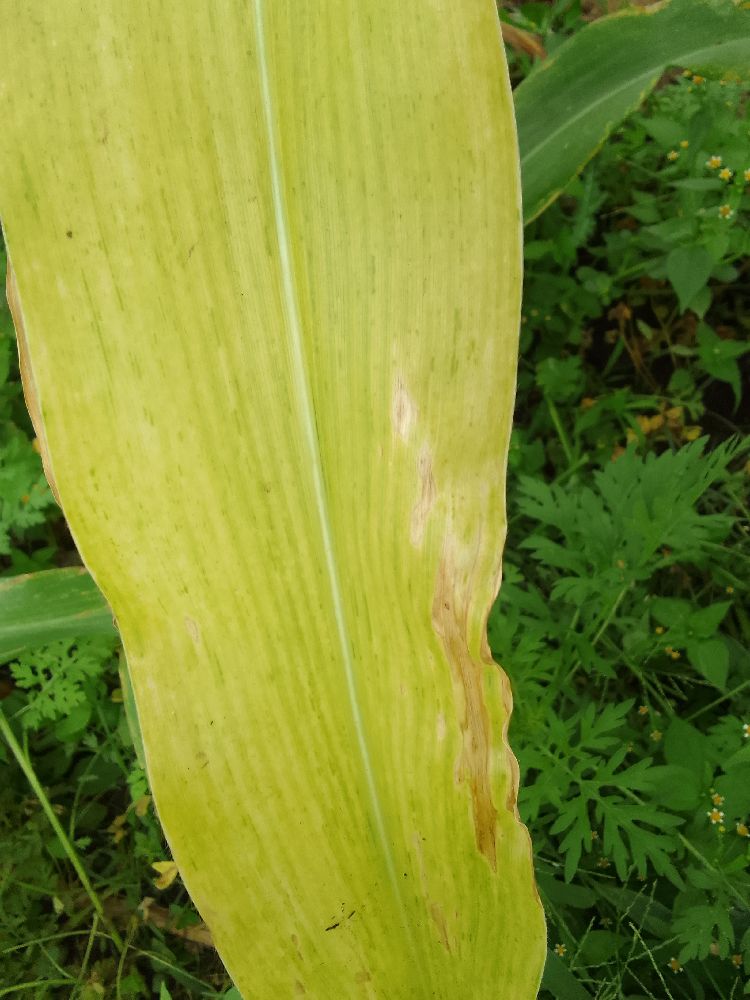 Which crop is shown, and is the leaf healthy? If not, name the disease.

maize, maize lethal necrosis
